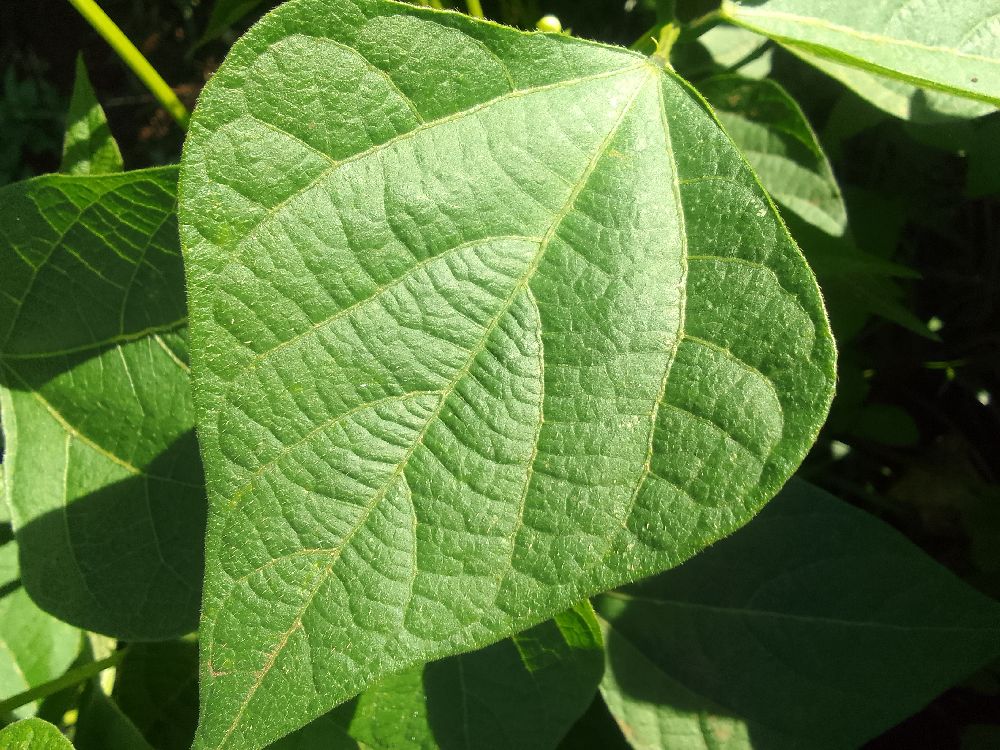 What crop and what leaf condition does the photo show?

common bean, healthy
